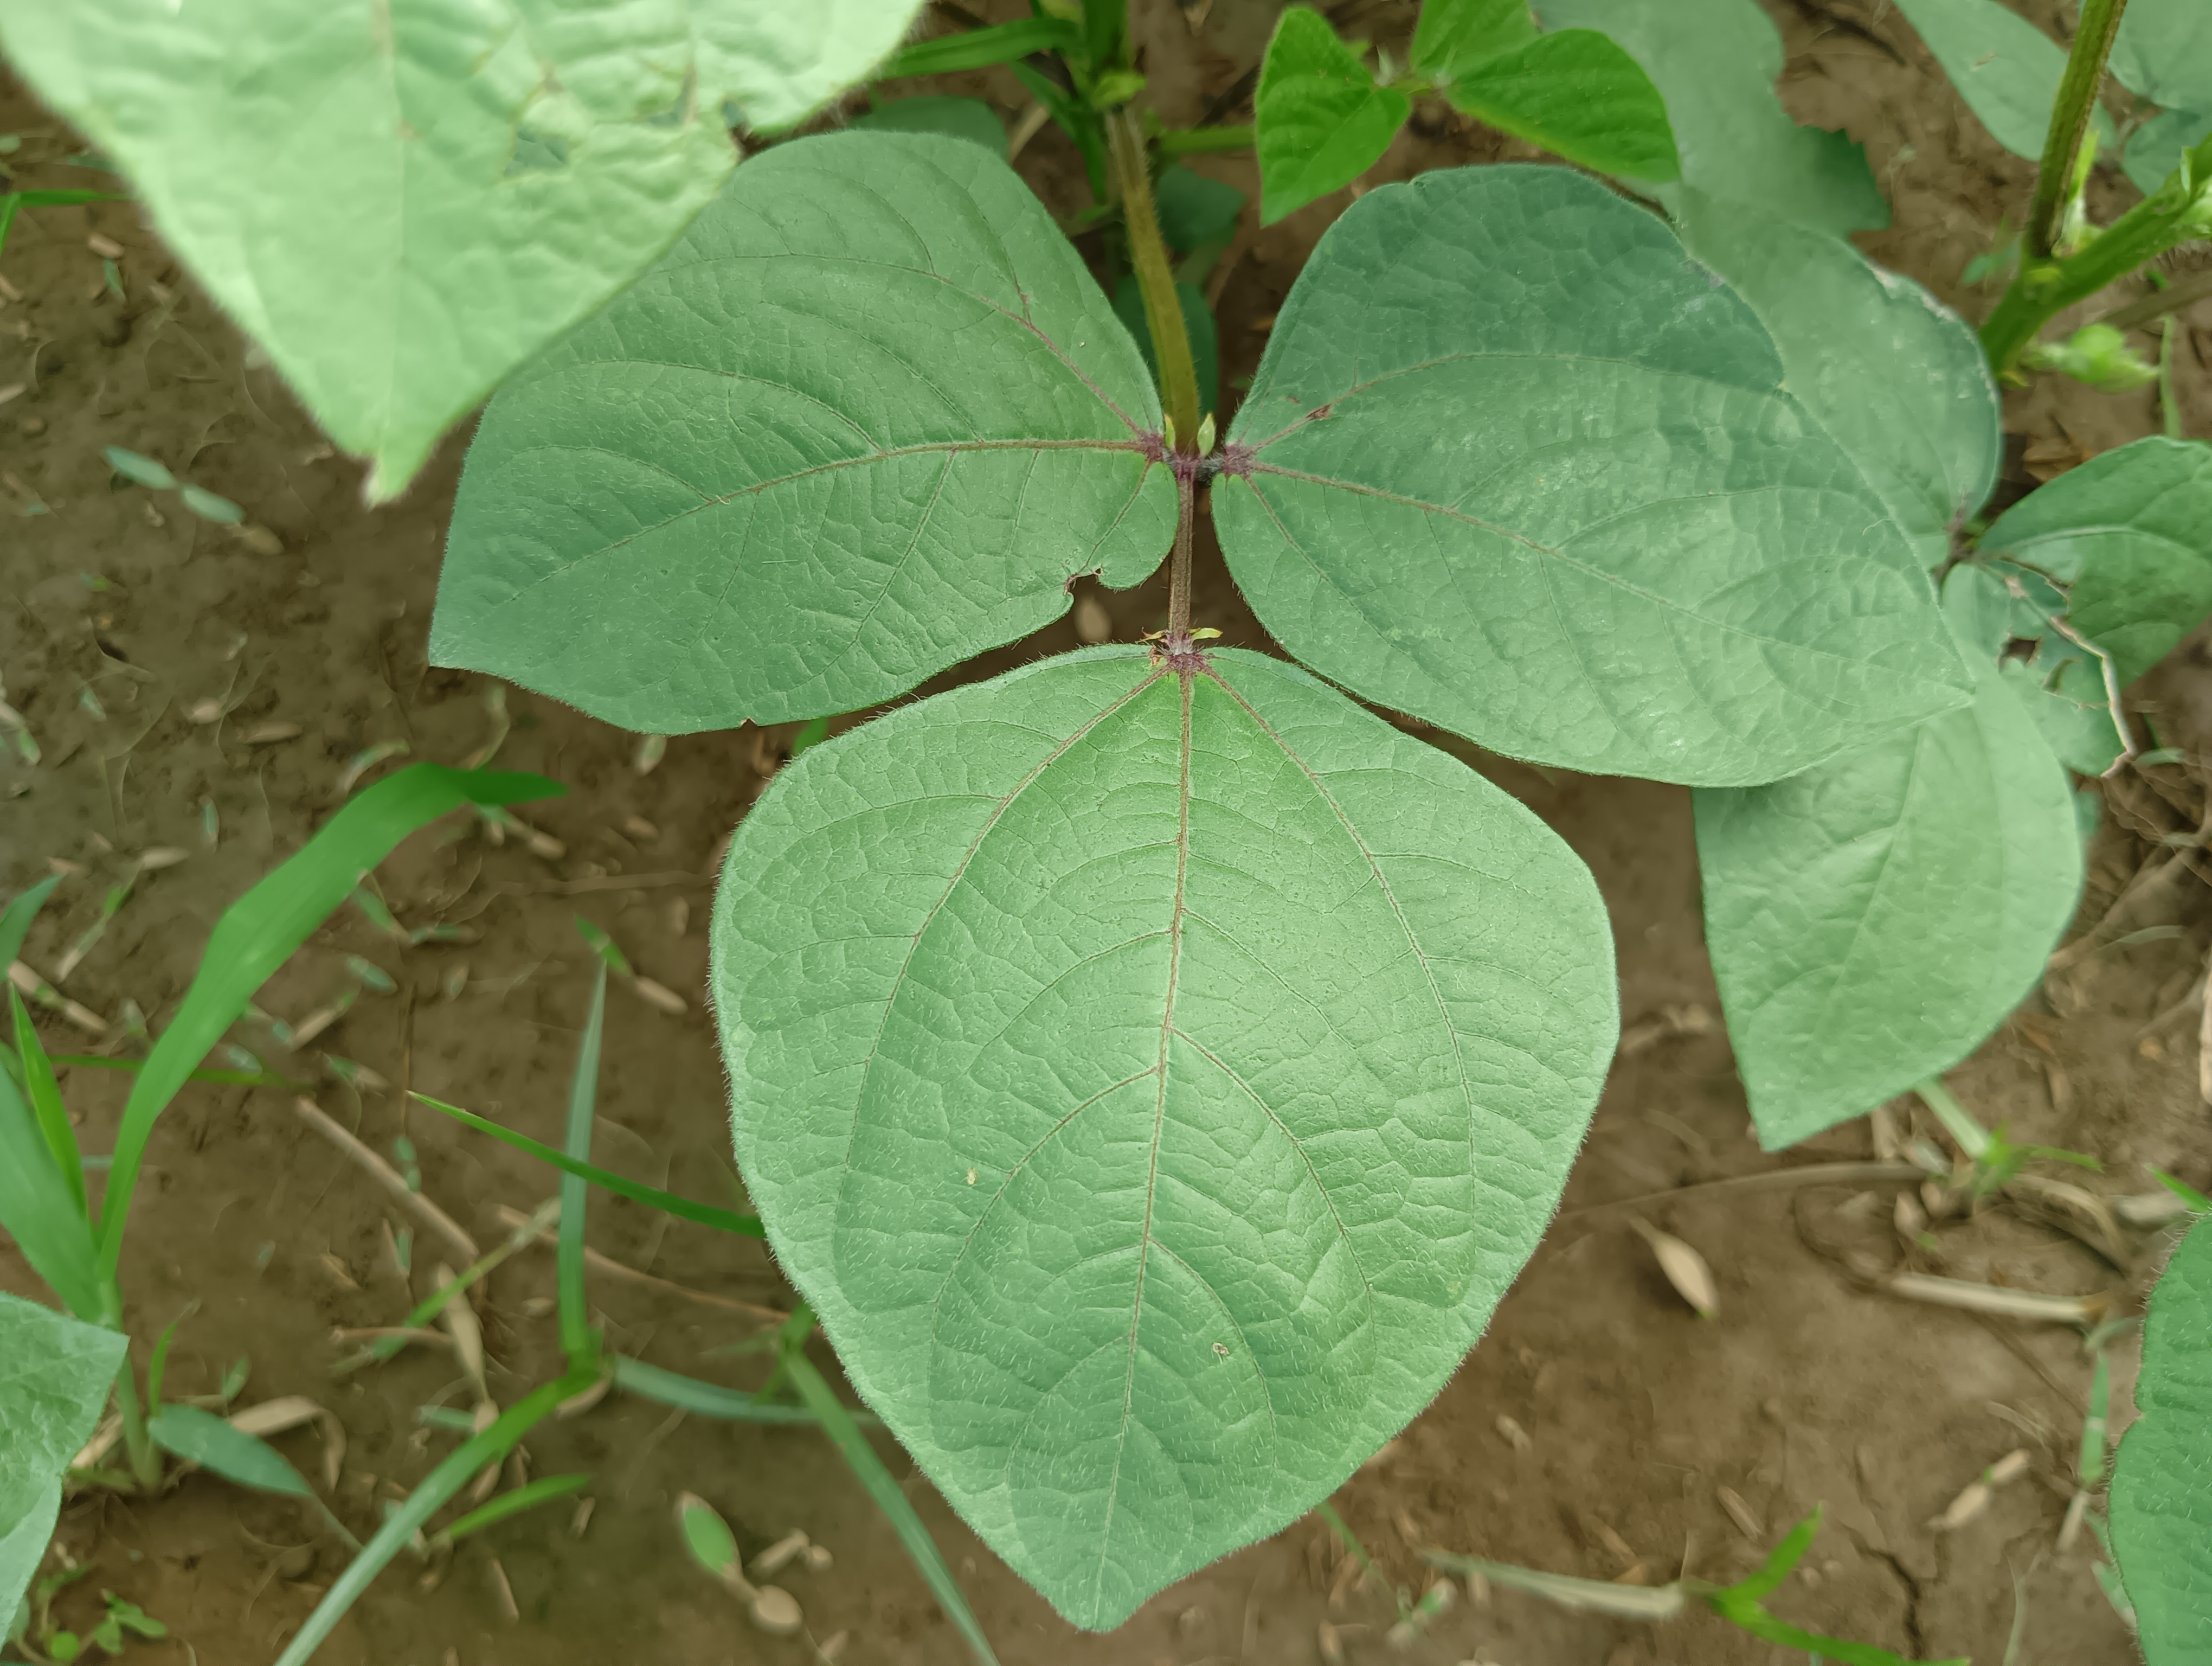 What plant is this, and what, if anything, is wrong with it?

mungbean, healthy
